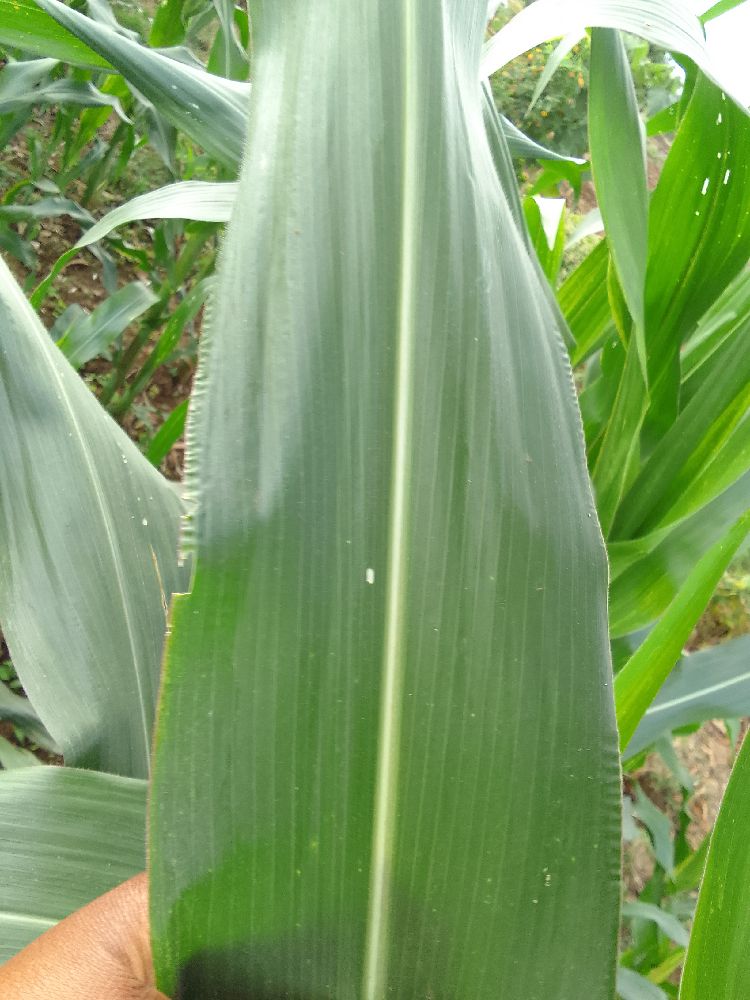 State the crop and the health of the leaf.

maize, healthy
